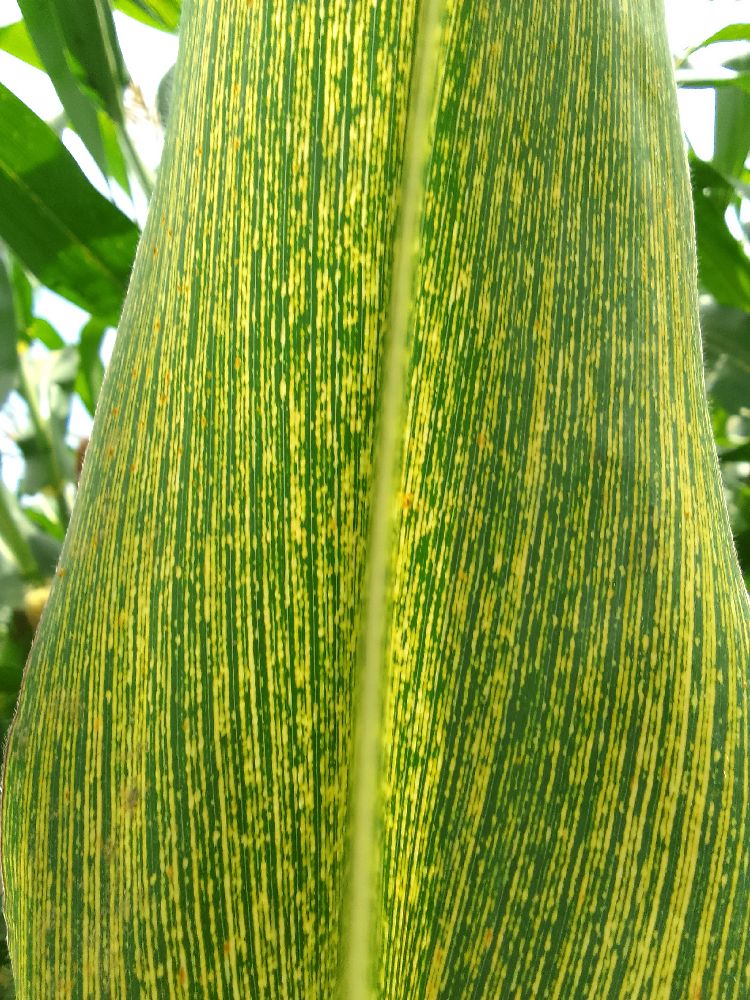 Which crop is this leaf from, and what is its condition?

maize, maize streak virus
